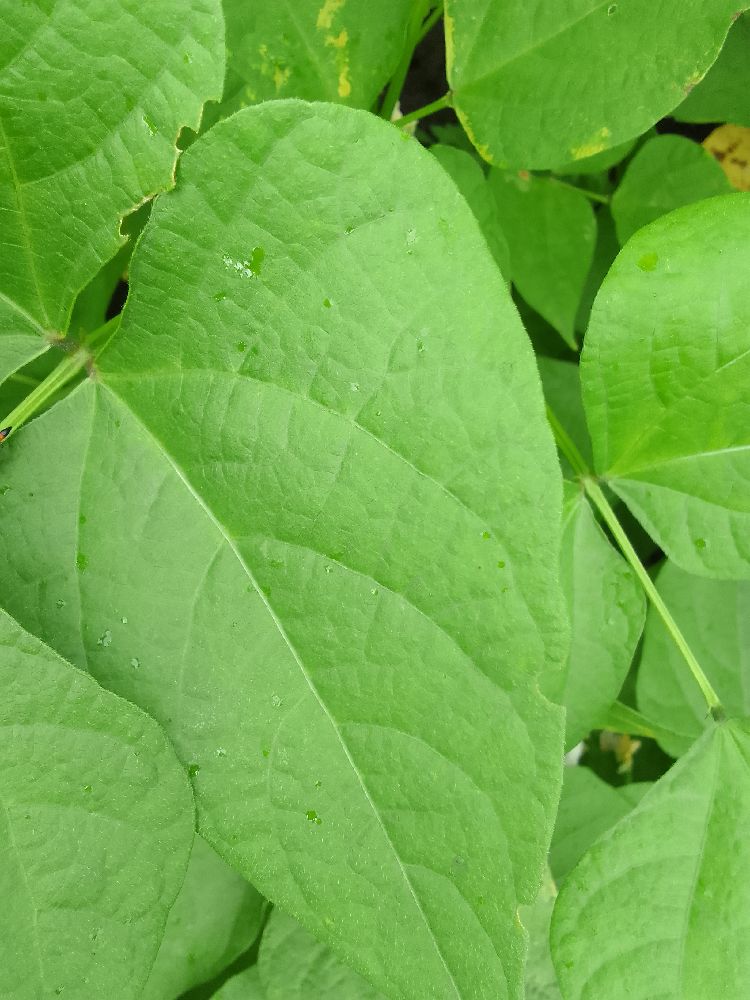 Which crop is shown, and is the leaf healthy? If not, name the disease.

common bean, healthy
